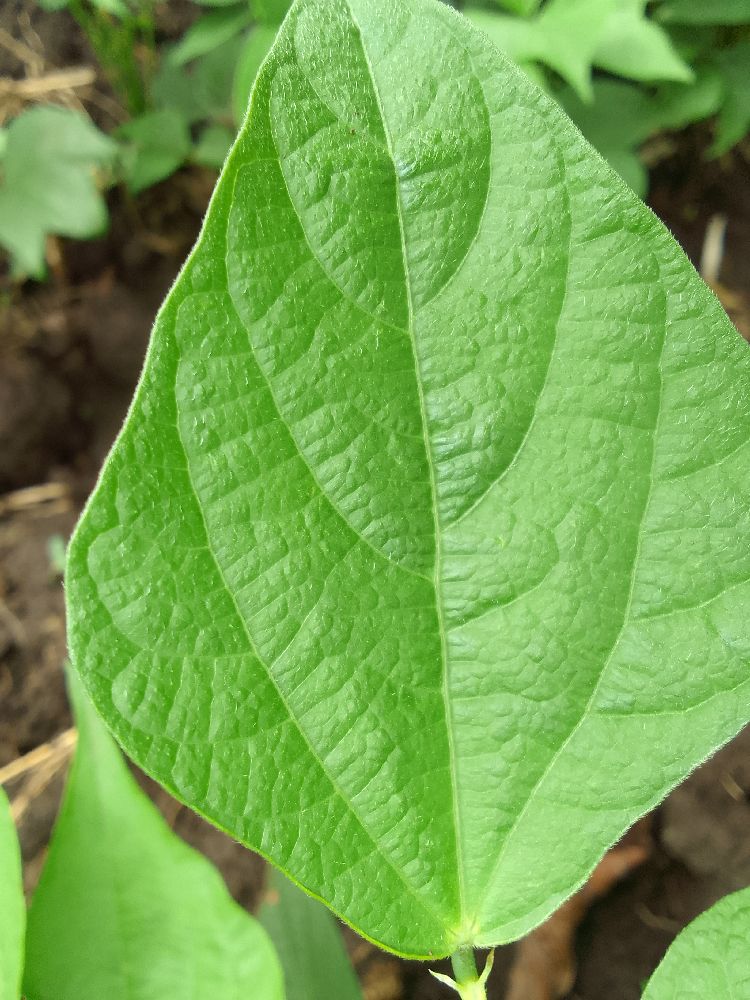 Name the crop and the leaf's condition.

common bean, healthy
